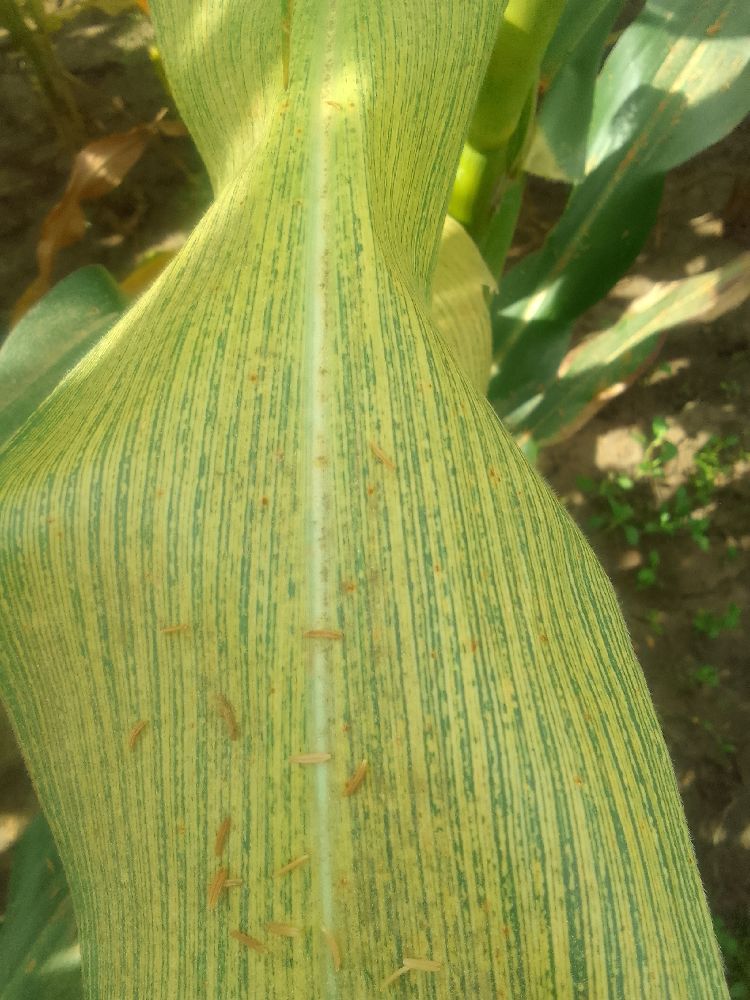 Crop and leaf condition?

maize, maize streak virus
